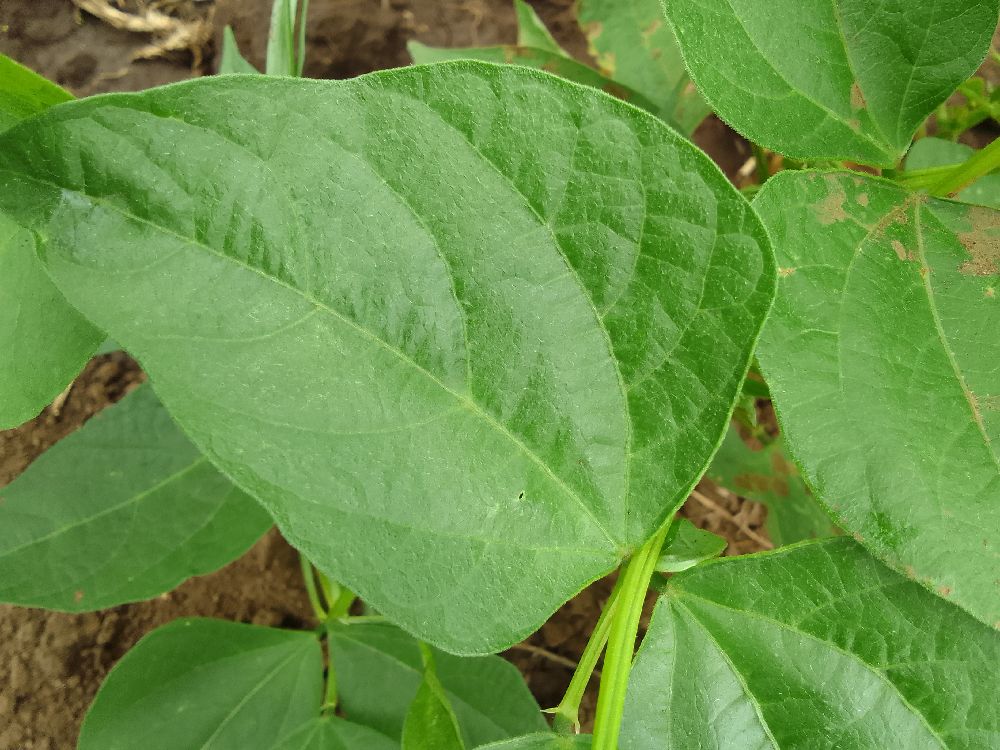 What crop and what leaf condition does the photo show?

common bean, healthy
